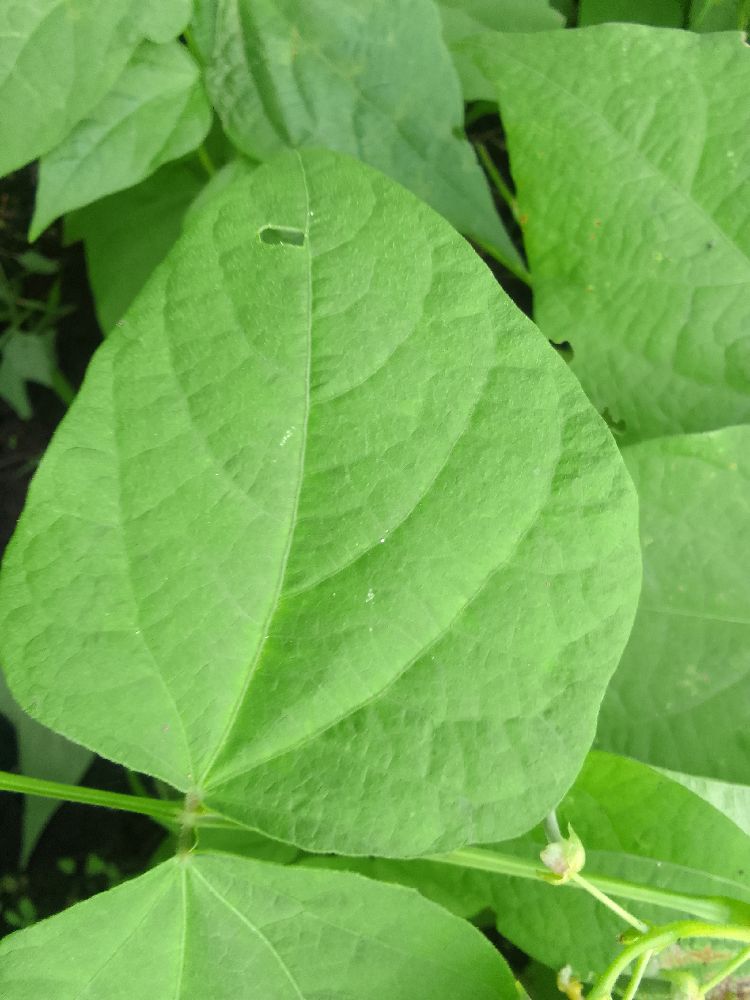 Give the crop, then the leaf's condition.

common bean, healthy
